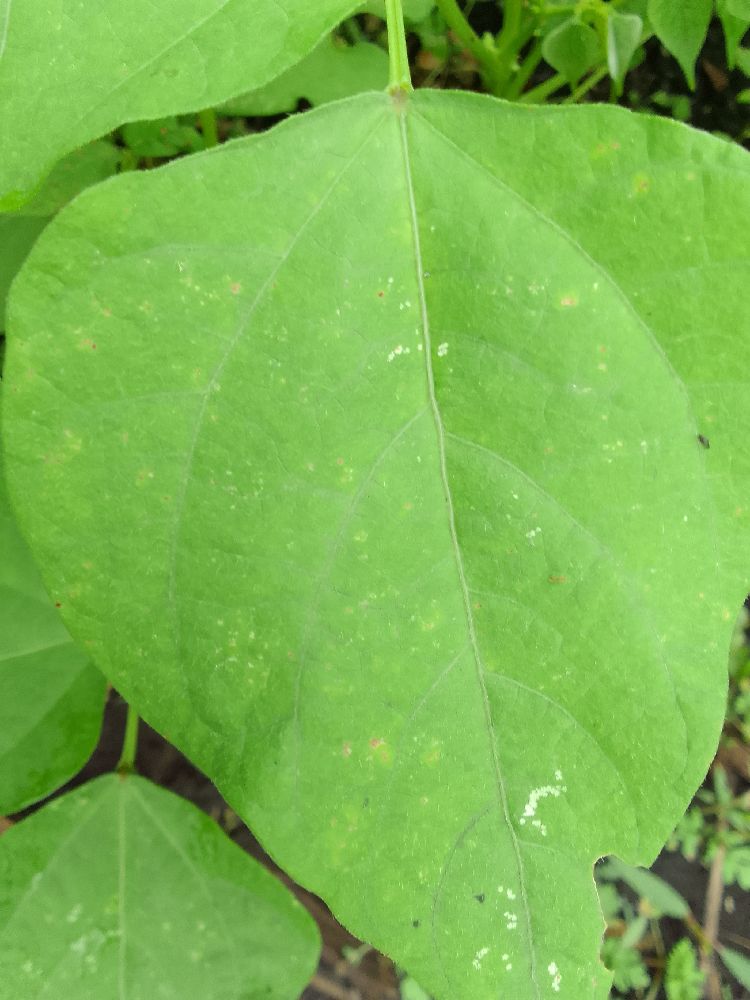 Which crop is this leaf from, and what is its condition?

common bean, healthy
